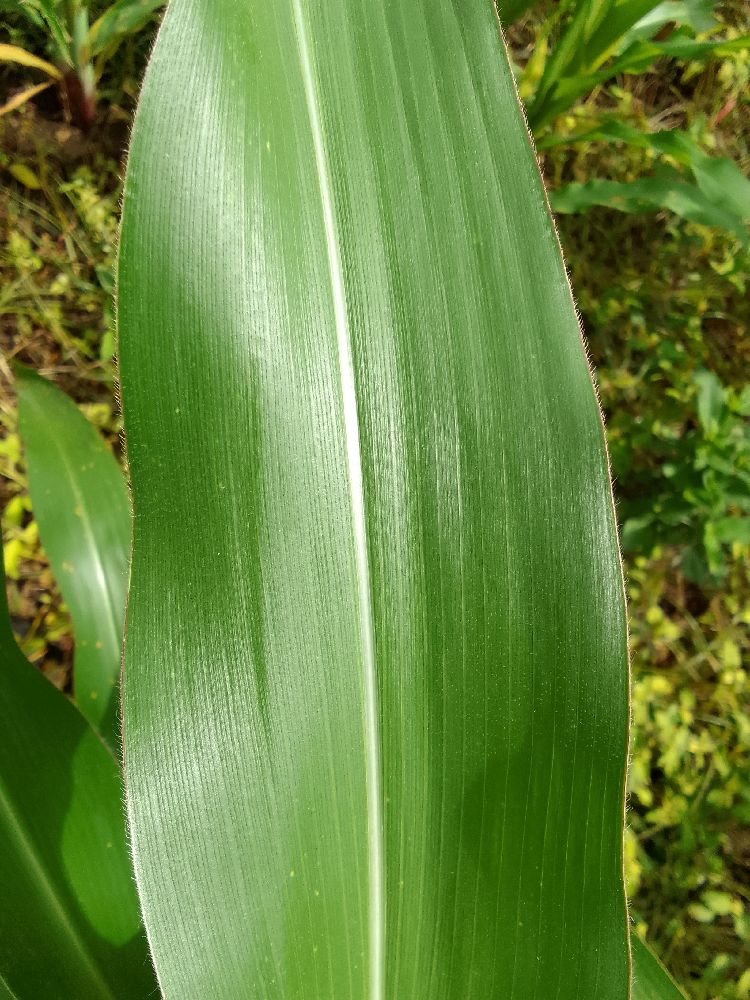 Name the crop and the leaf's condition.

maize, healthy
